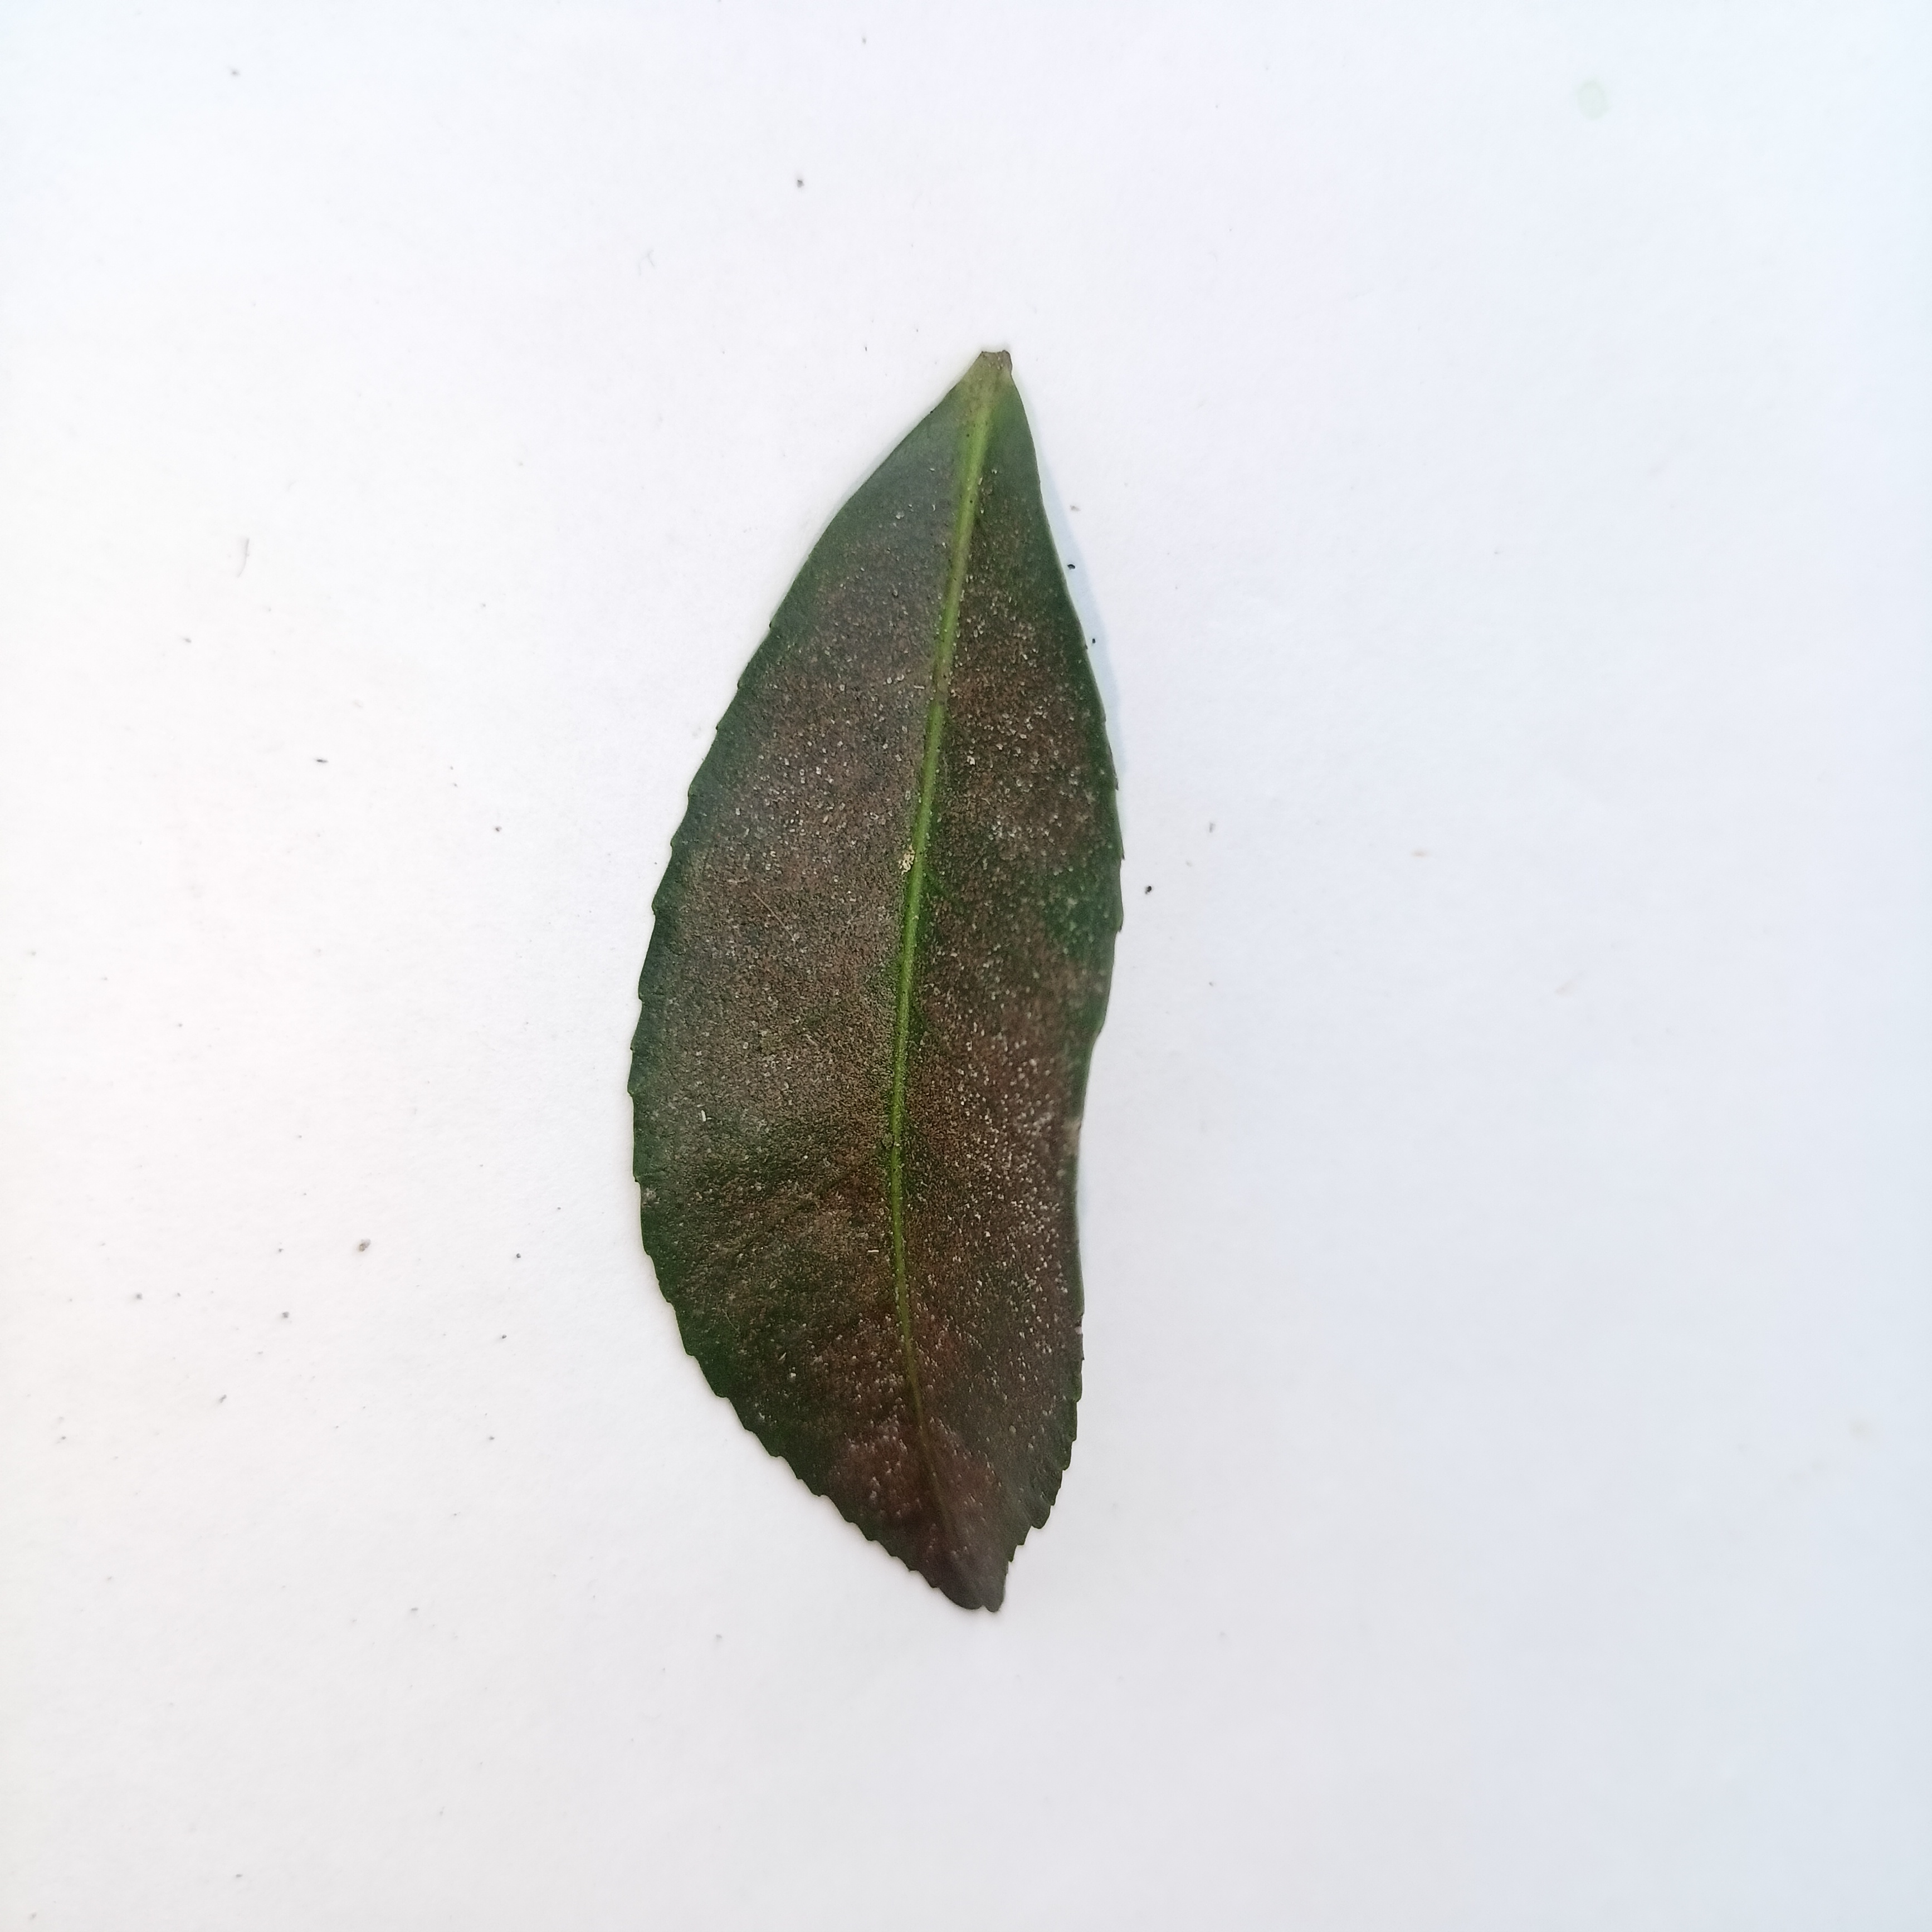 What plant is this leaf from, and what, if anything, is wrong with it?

tea, red rust
